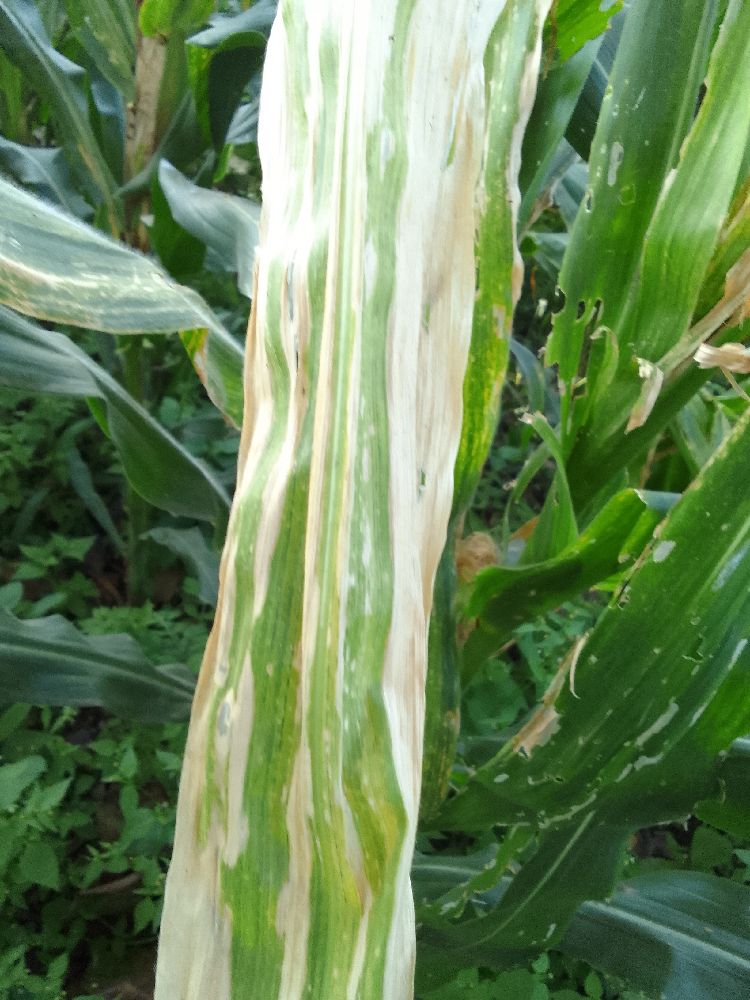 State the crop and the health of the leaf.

maize, maize lethal necrosis
